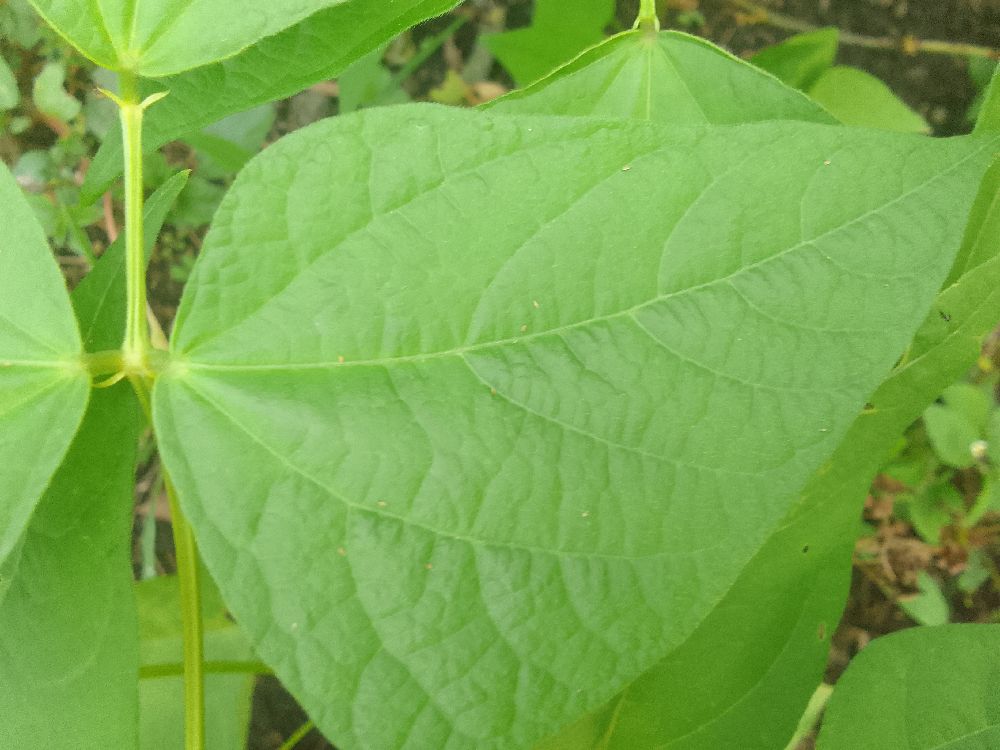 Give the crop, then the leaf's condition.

common bean, healthy
